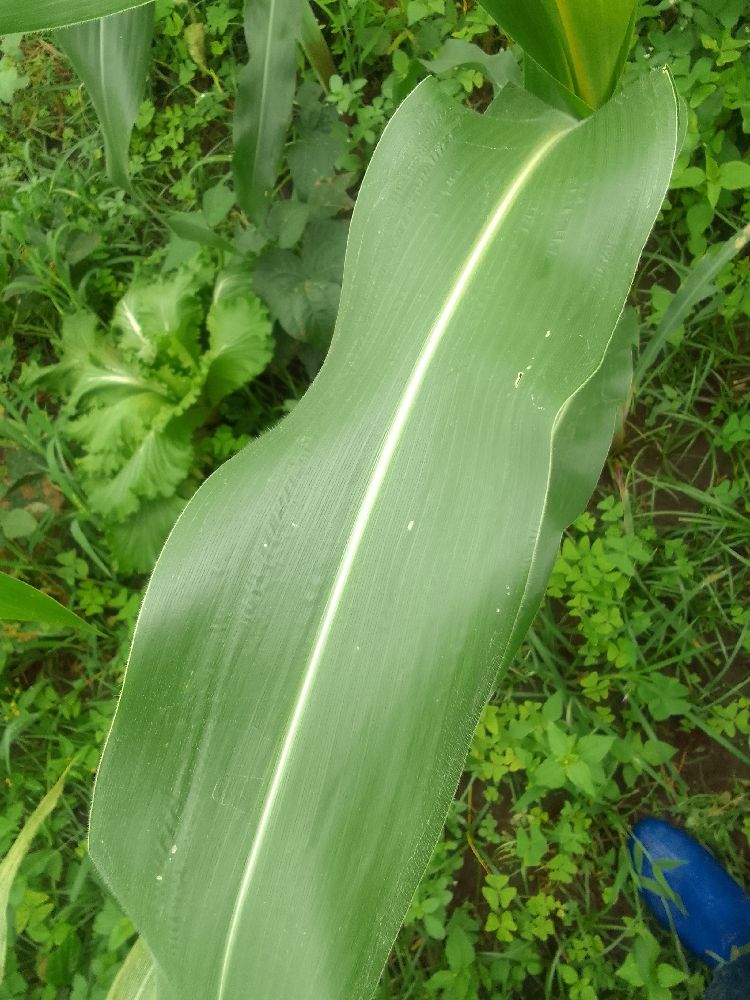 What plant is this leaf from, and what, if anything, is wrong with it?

maize, healthy
